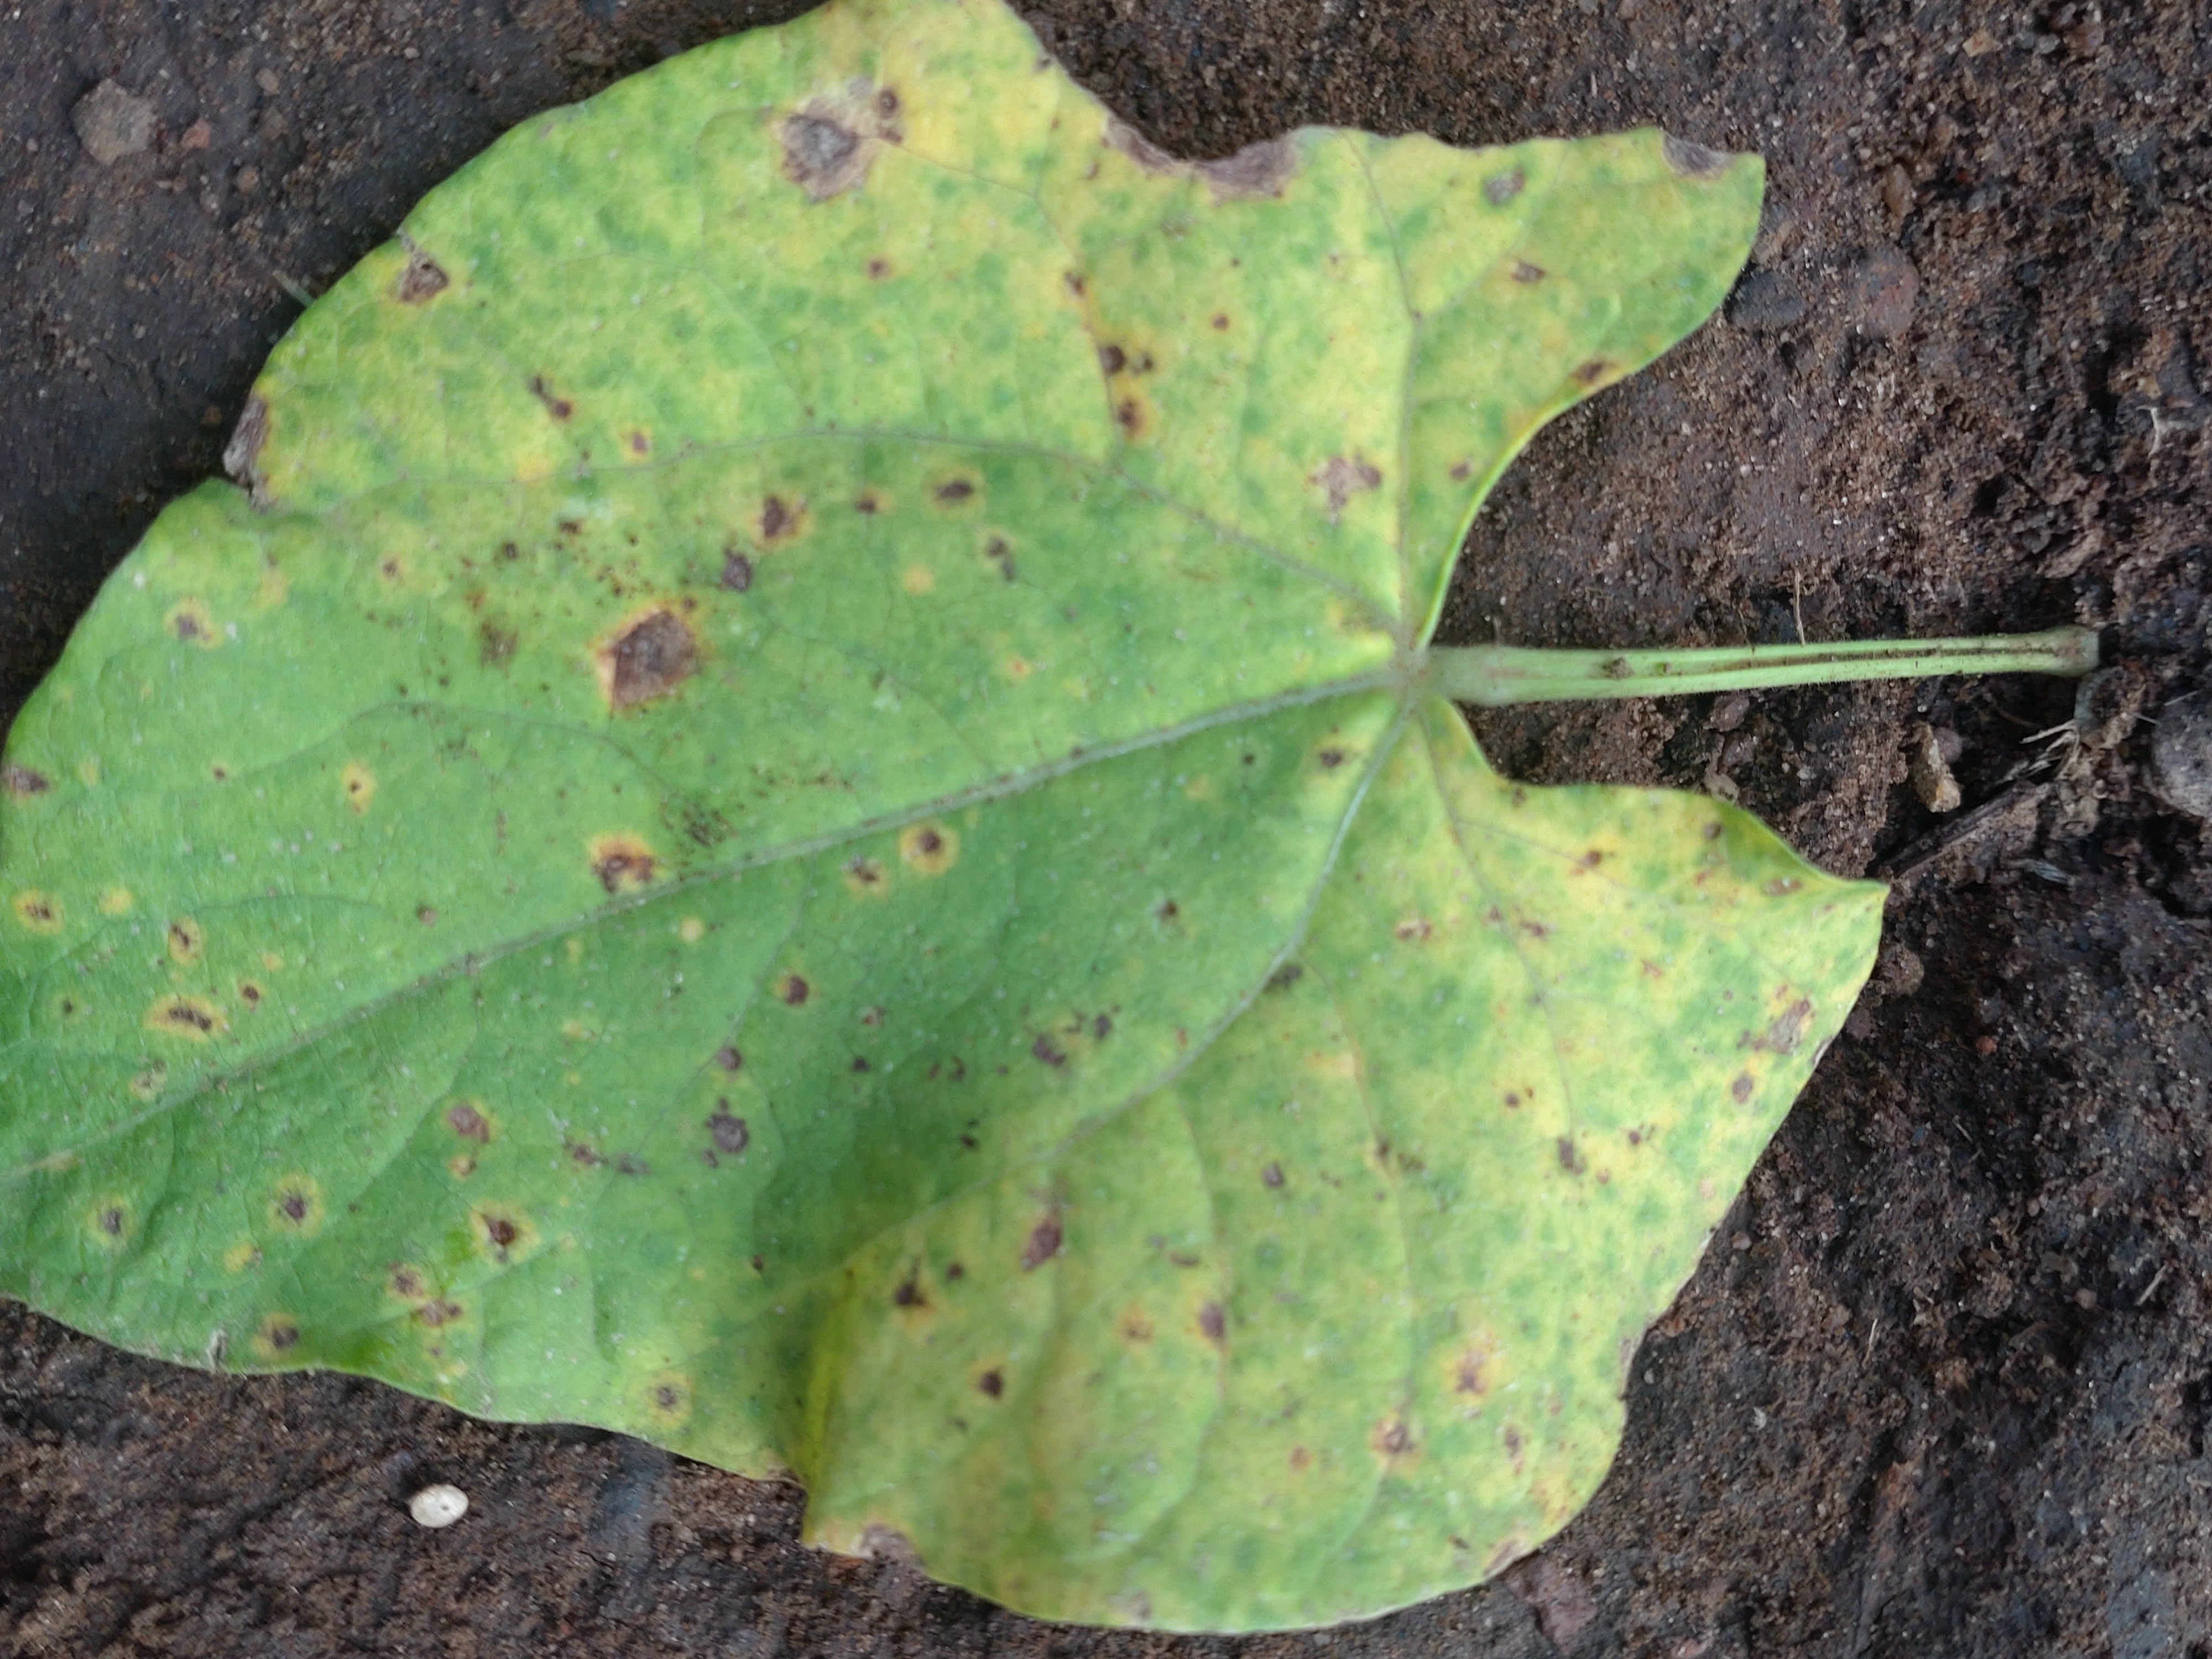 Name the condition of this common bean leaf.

rust
